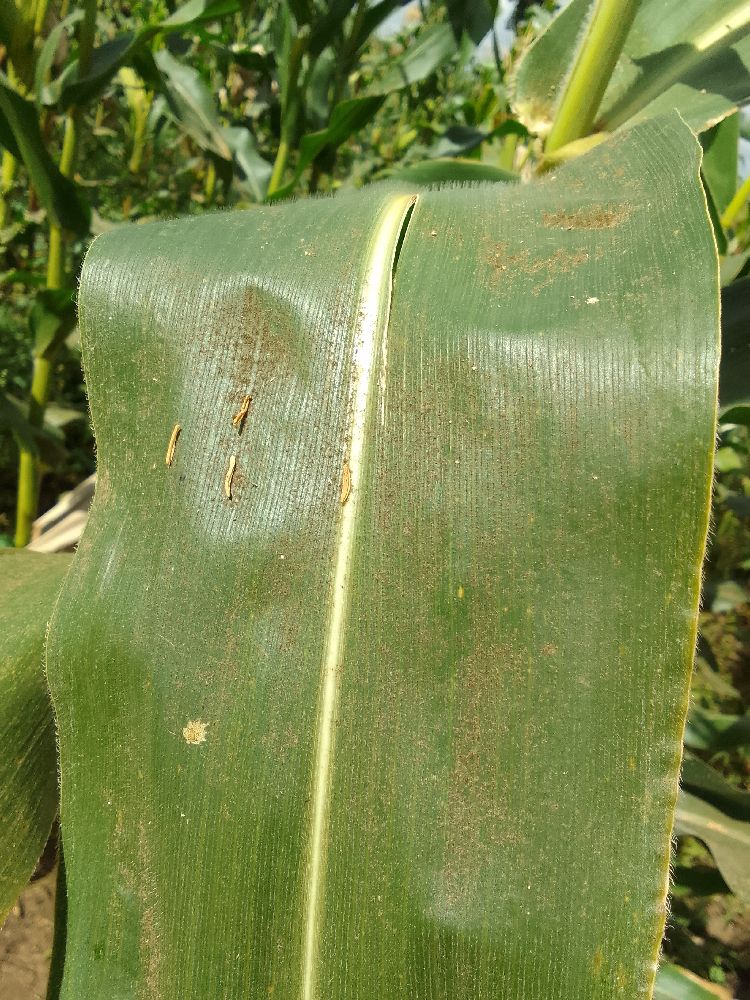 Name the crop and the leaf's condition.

maize, healthy
